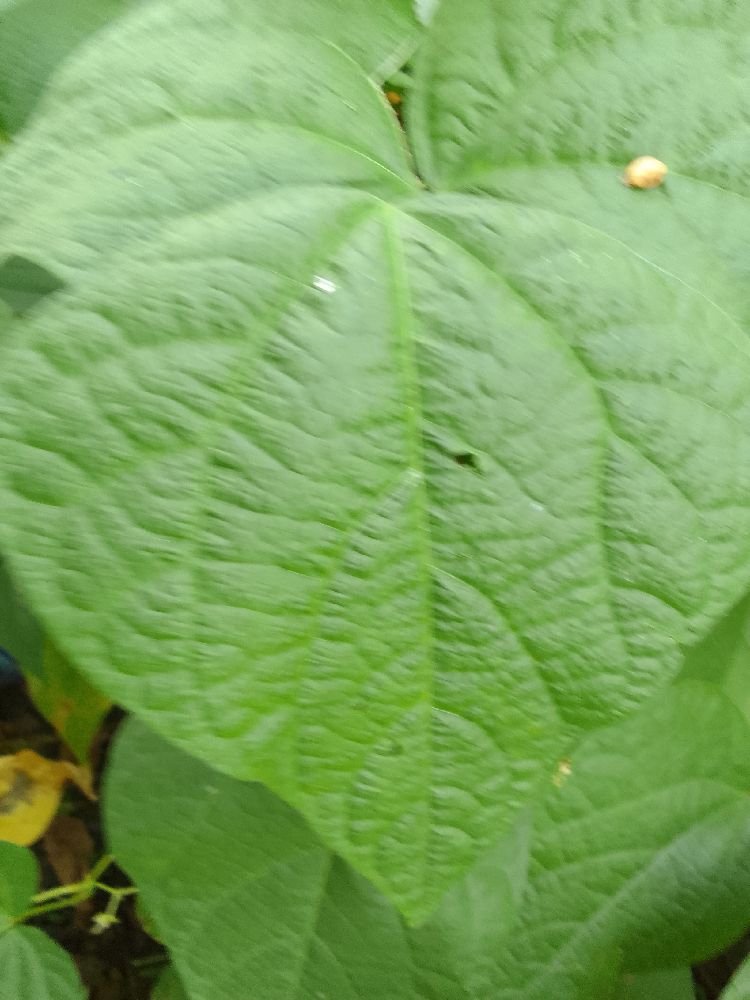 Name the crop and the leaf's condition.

common bean, healthy
